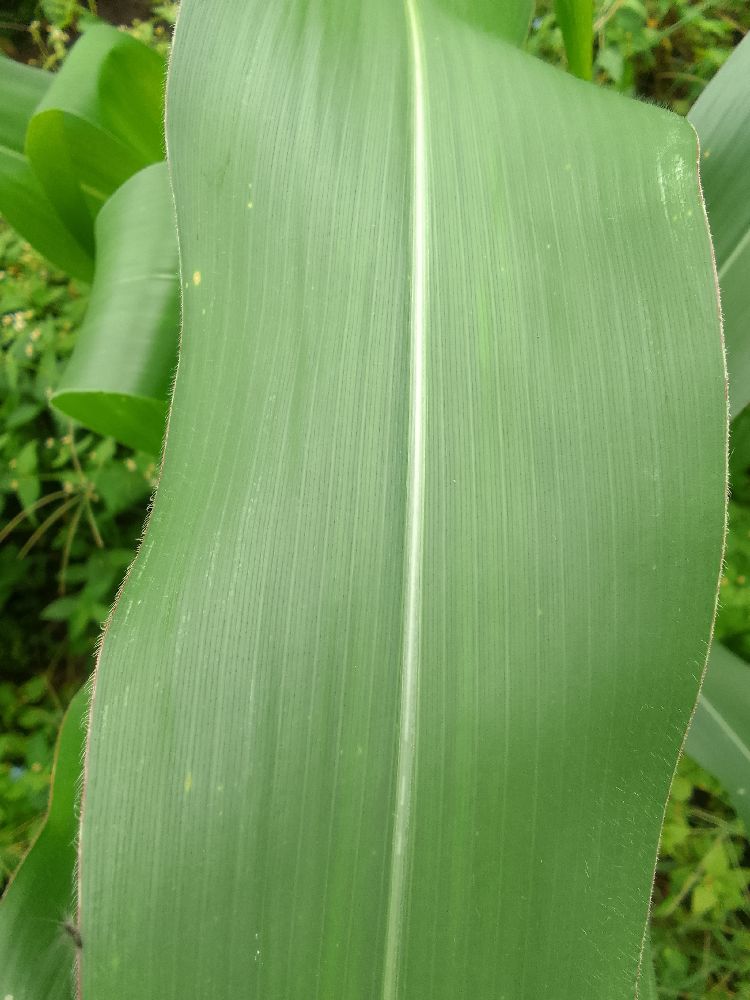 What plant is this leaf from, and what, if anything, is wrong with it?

maize, healthy
